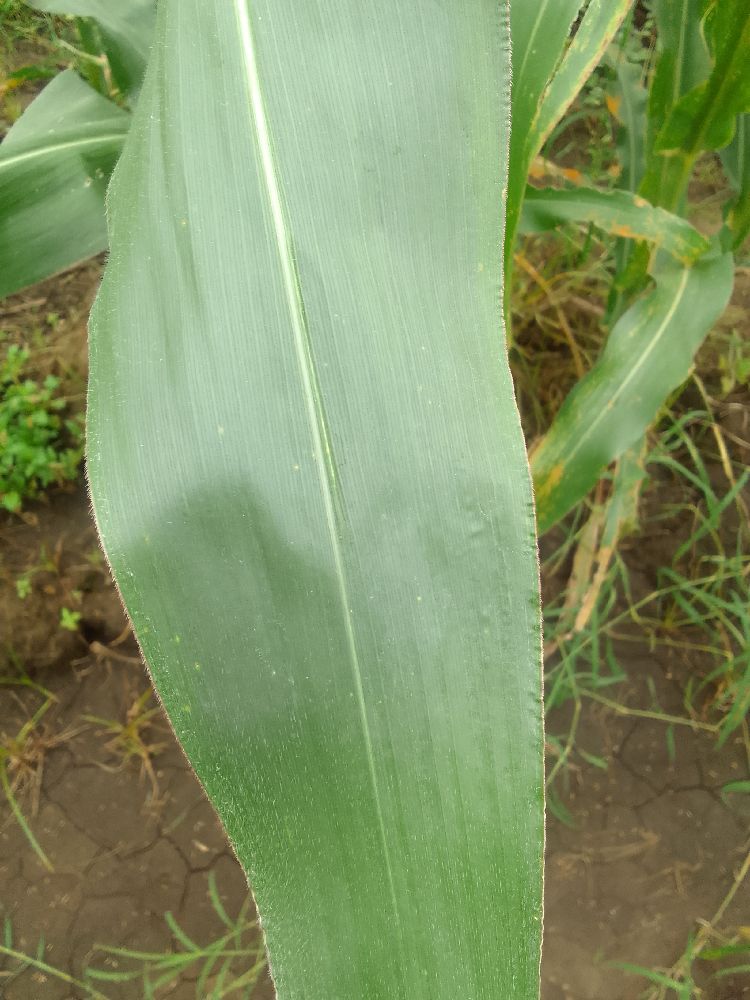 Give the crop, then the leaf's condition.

maize, healthy
